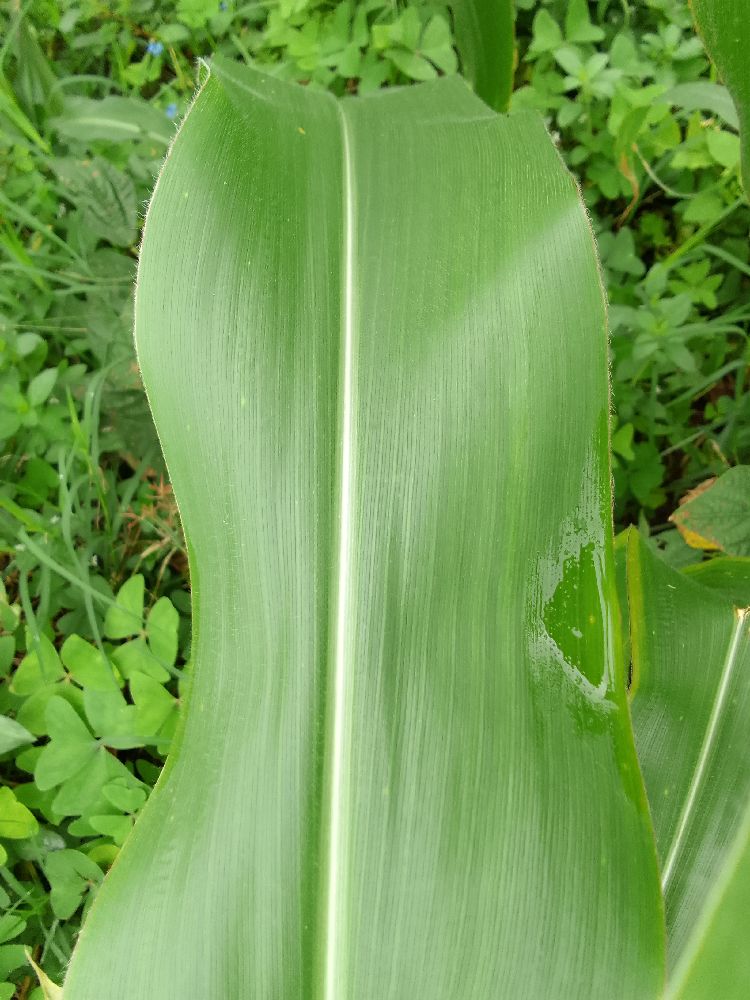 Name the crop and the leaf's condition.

maize, healthy
